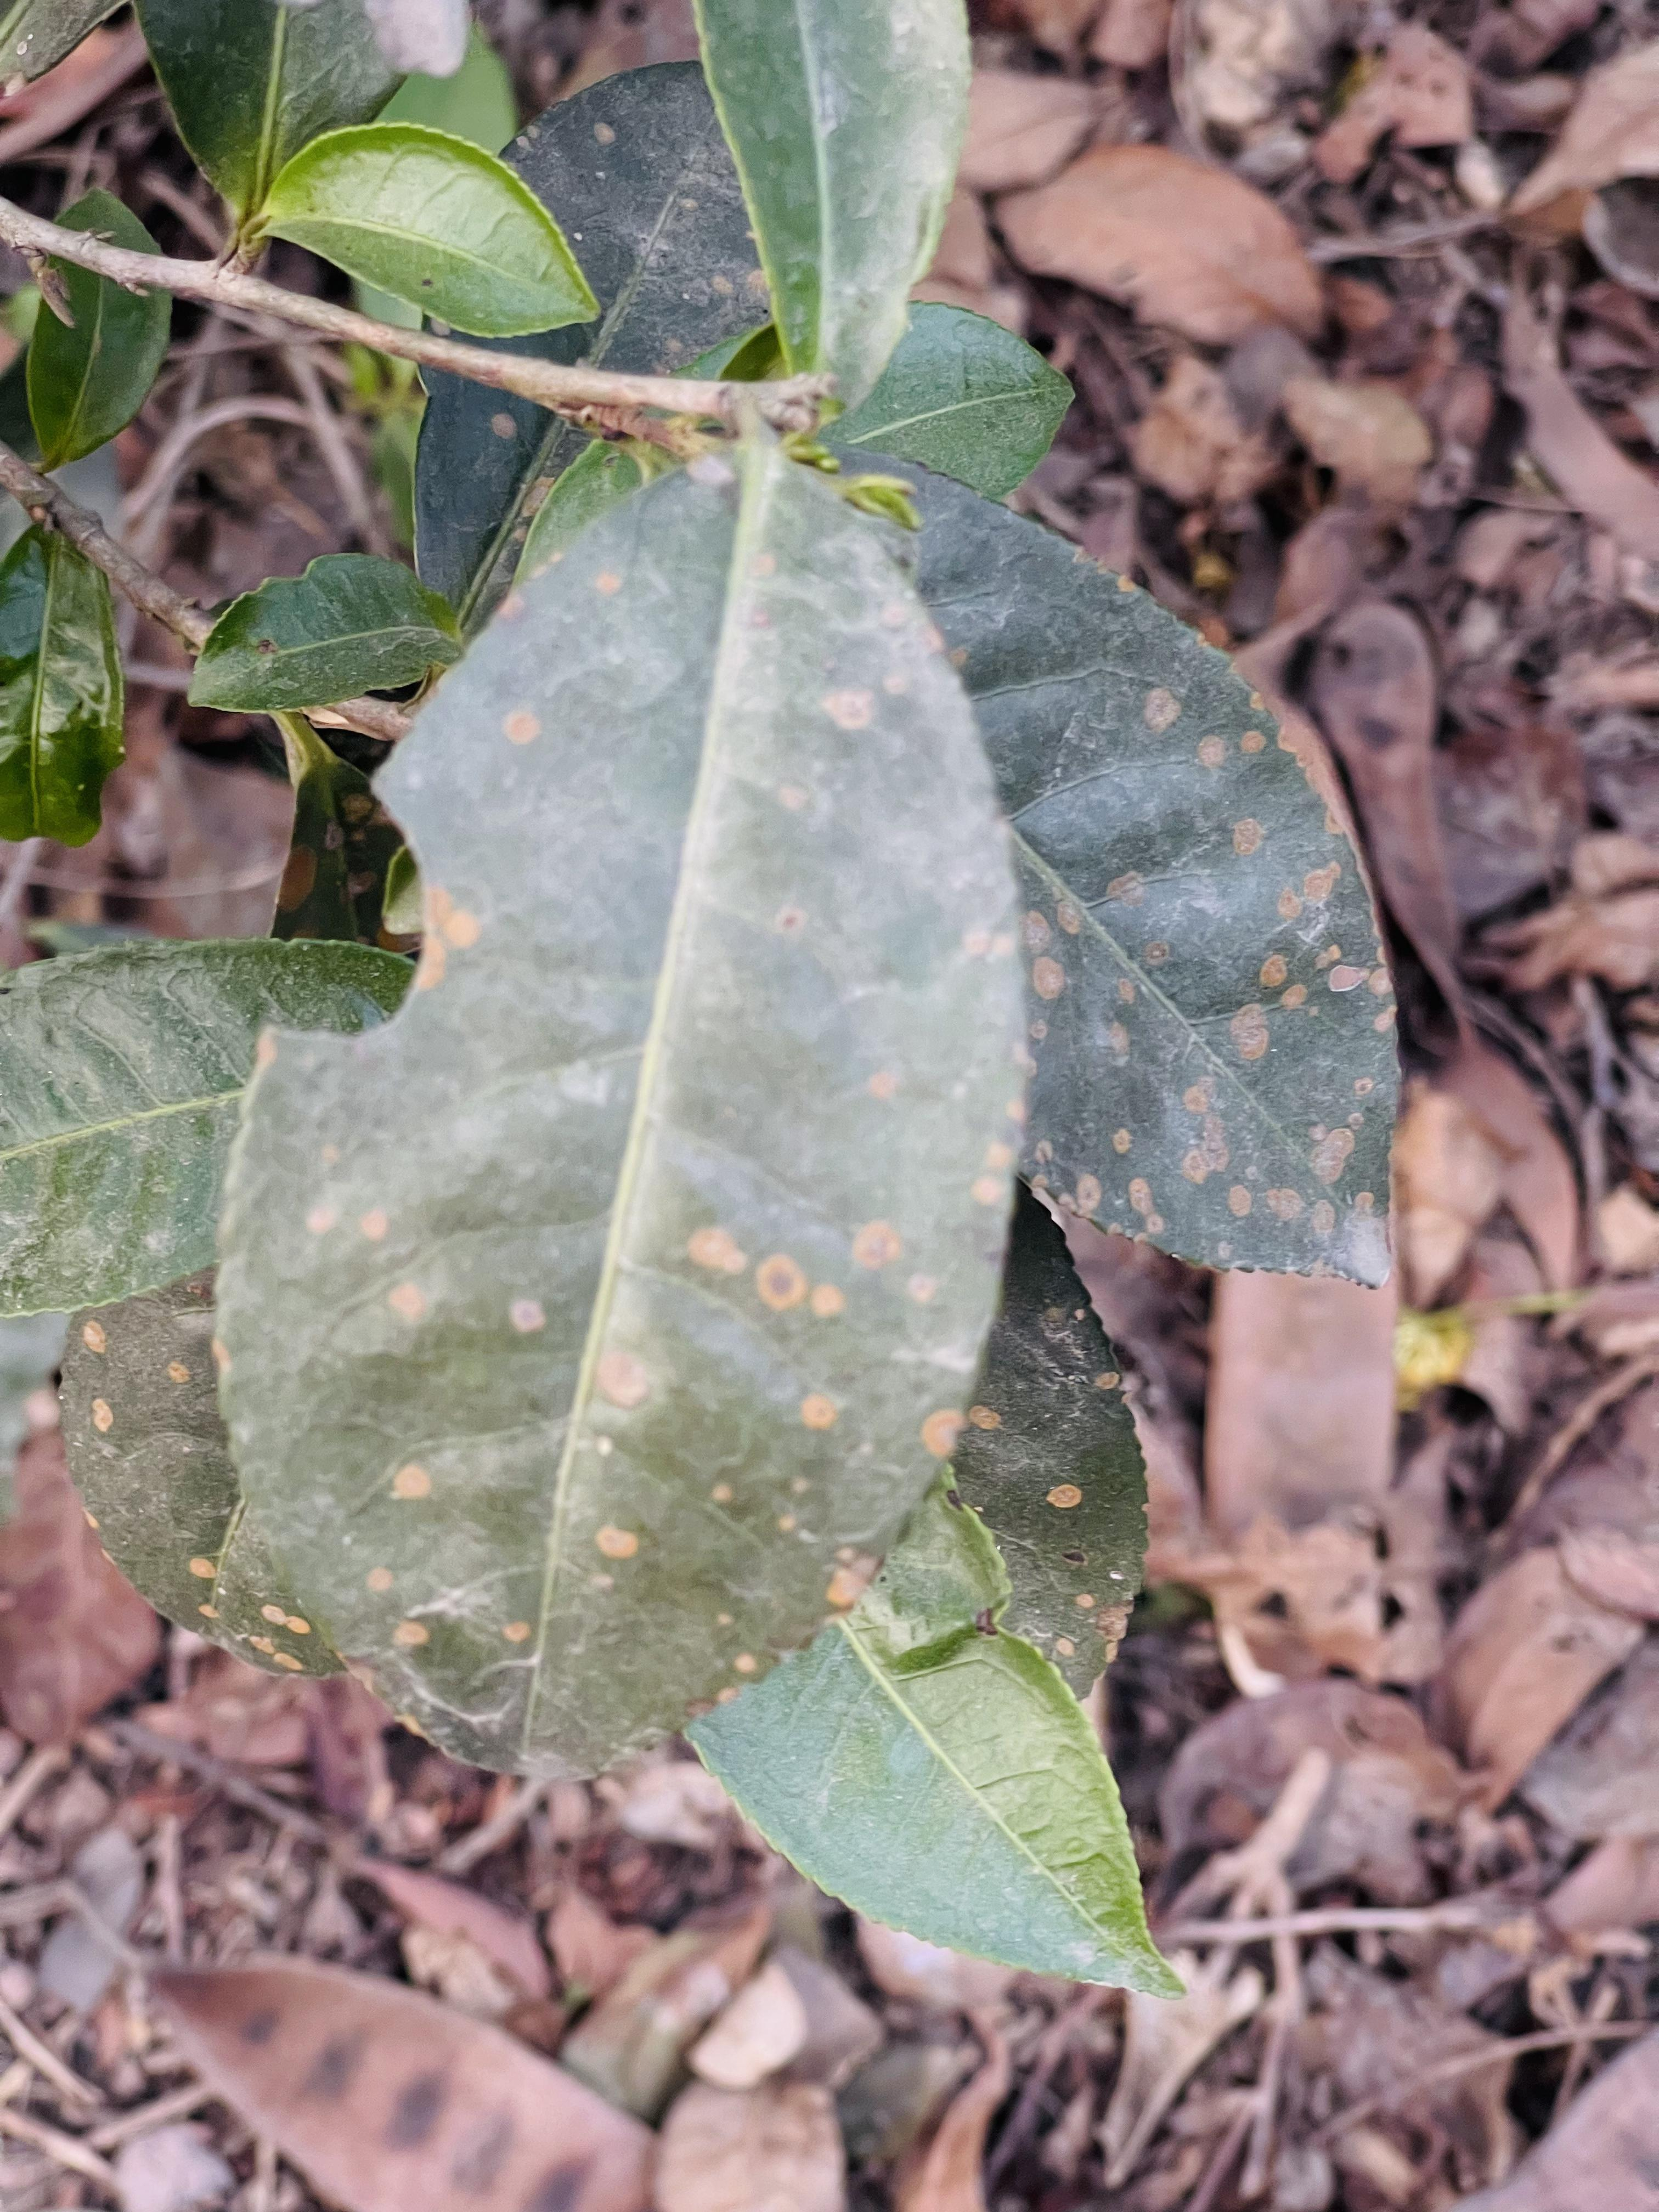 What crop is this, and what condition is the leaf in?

tea, red rust
